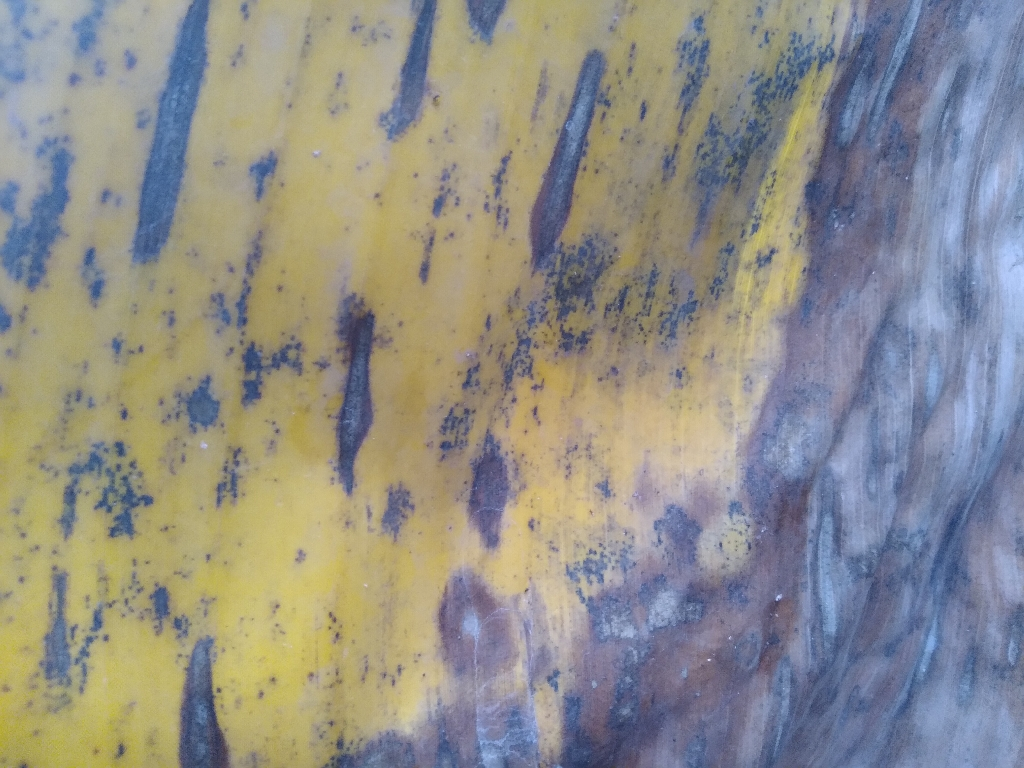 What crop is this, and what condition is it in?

banana, black sigatoka
